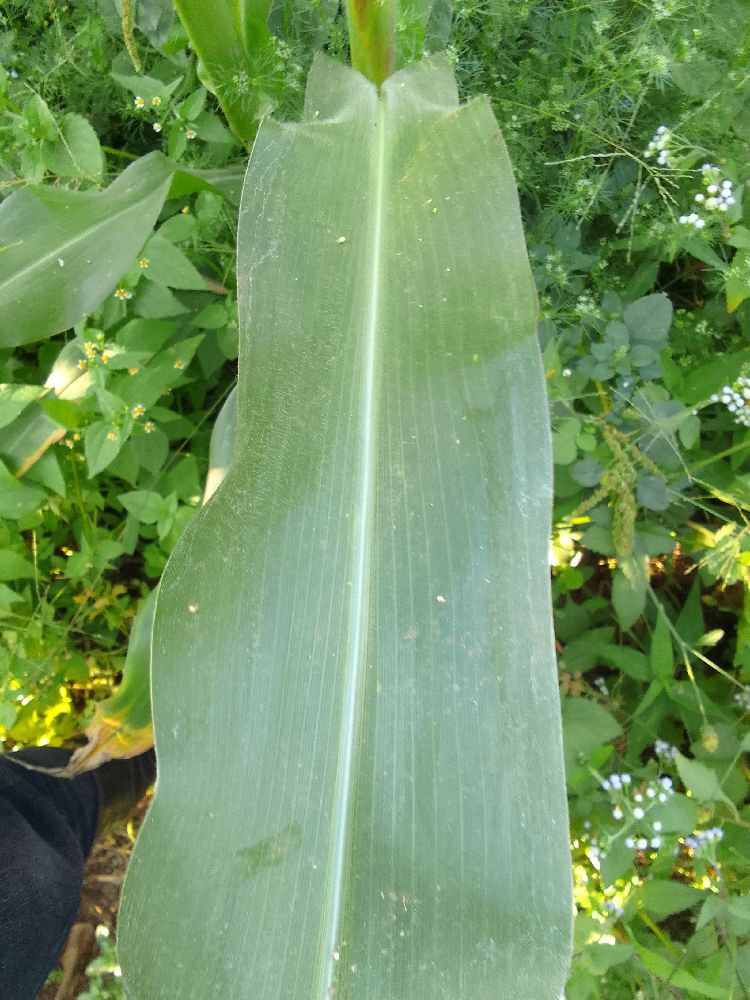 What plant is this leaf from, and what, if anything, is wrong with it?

maize, healthy
